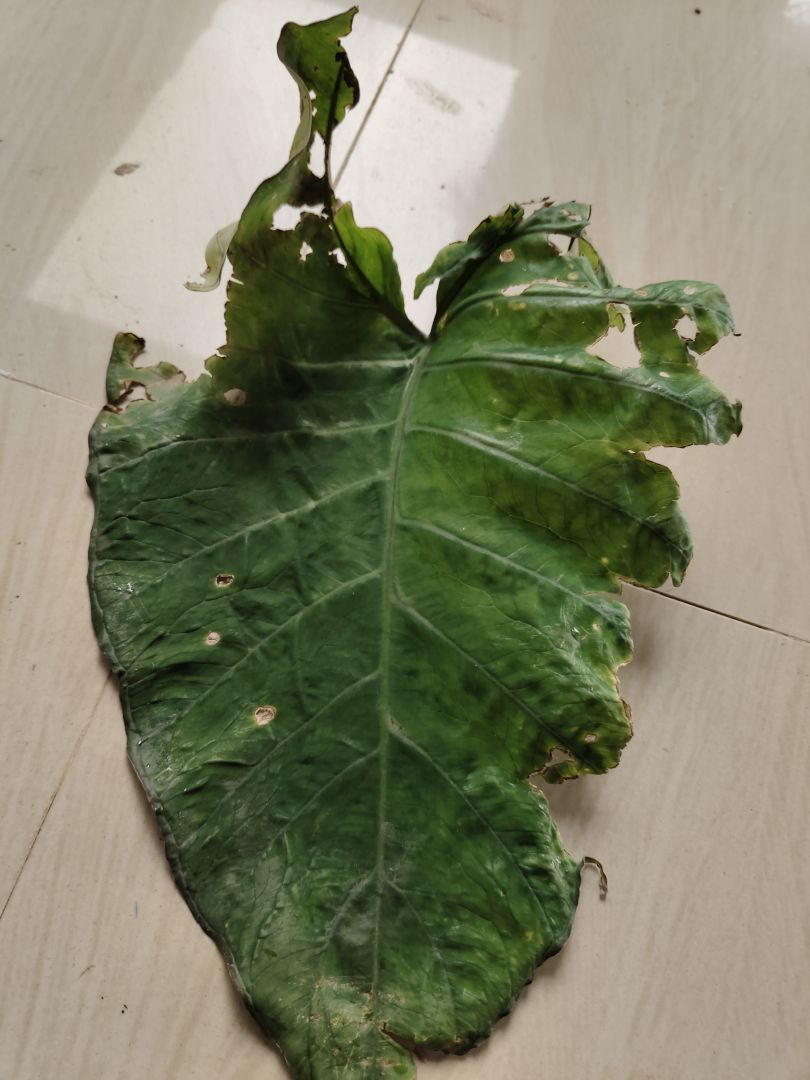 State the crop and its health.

taro, leaf blight
